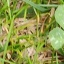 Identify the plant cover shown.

unstructured weed
